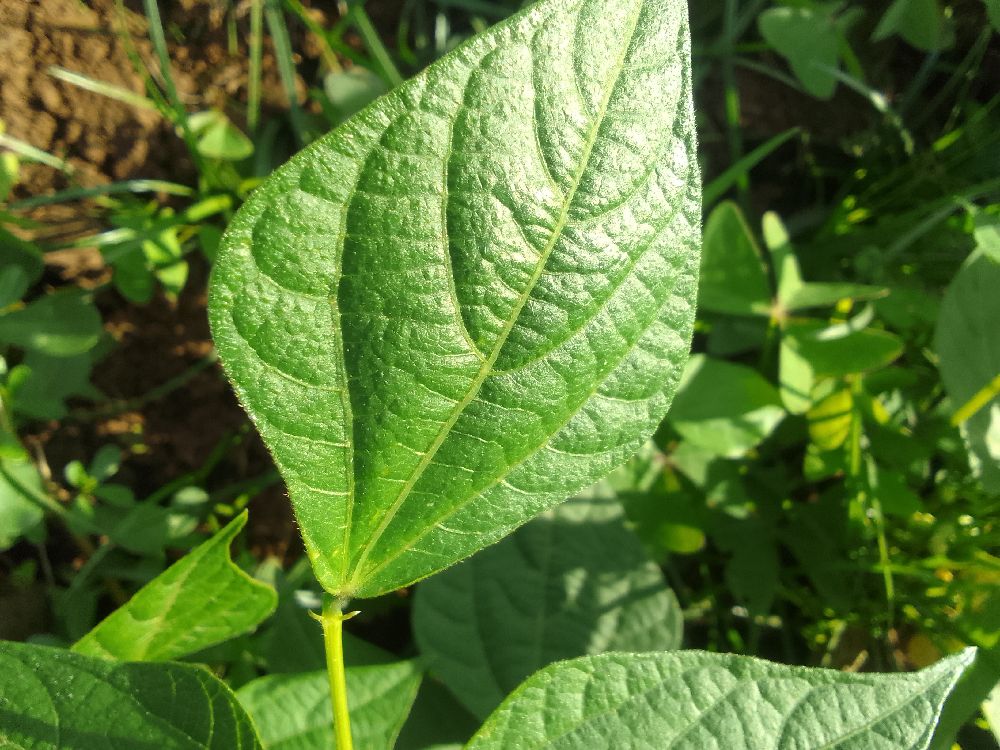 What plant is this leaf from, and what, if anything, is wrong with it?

common bean, healthy
